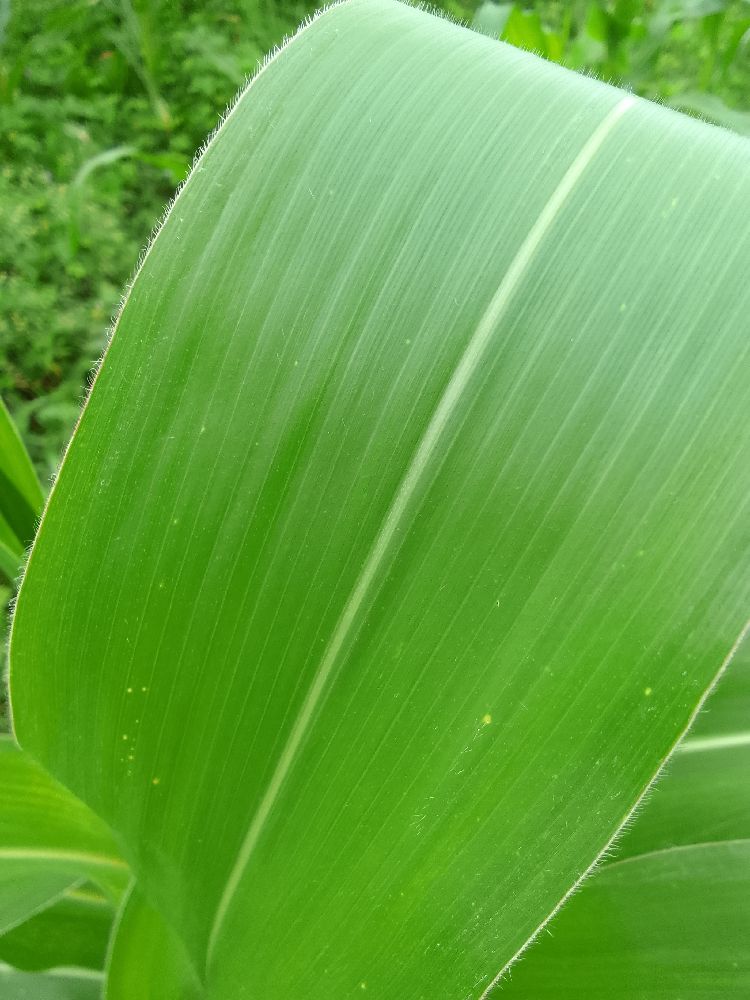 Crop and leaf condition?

maize, healthy
